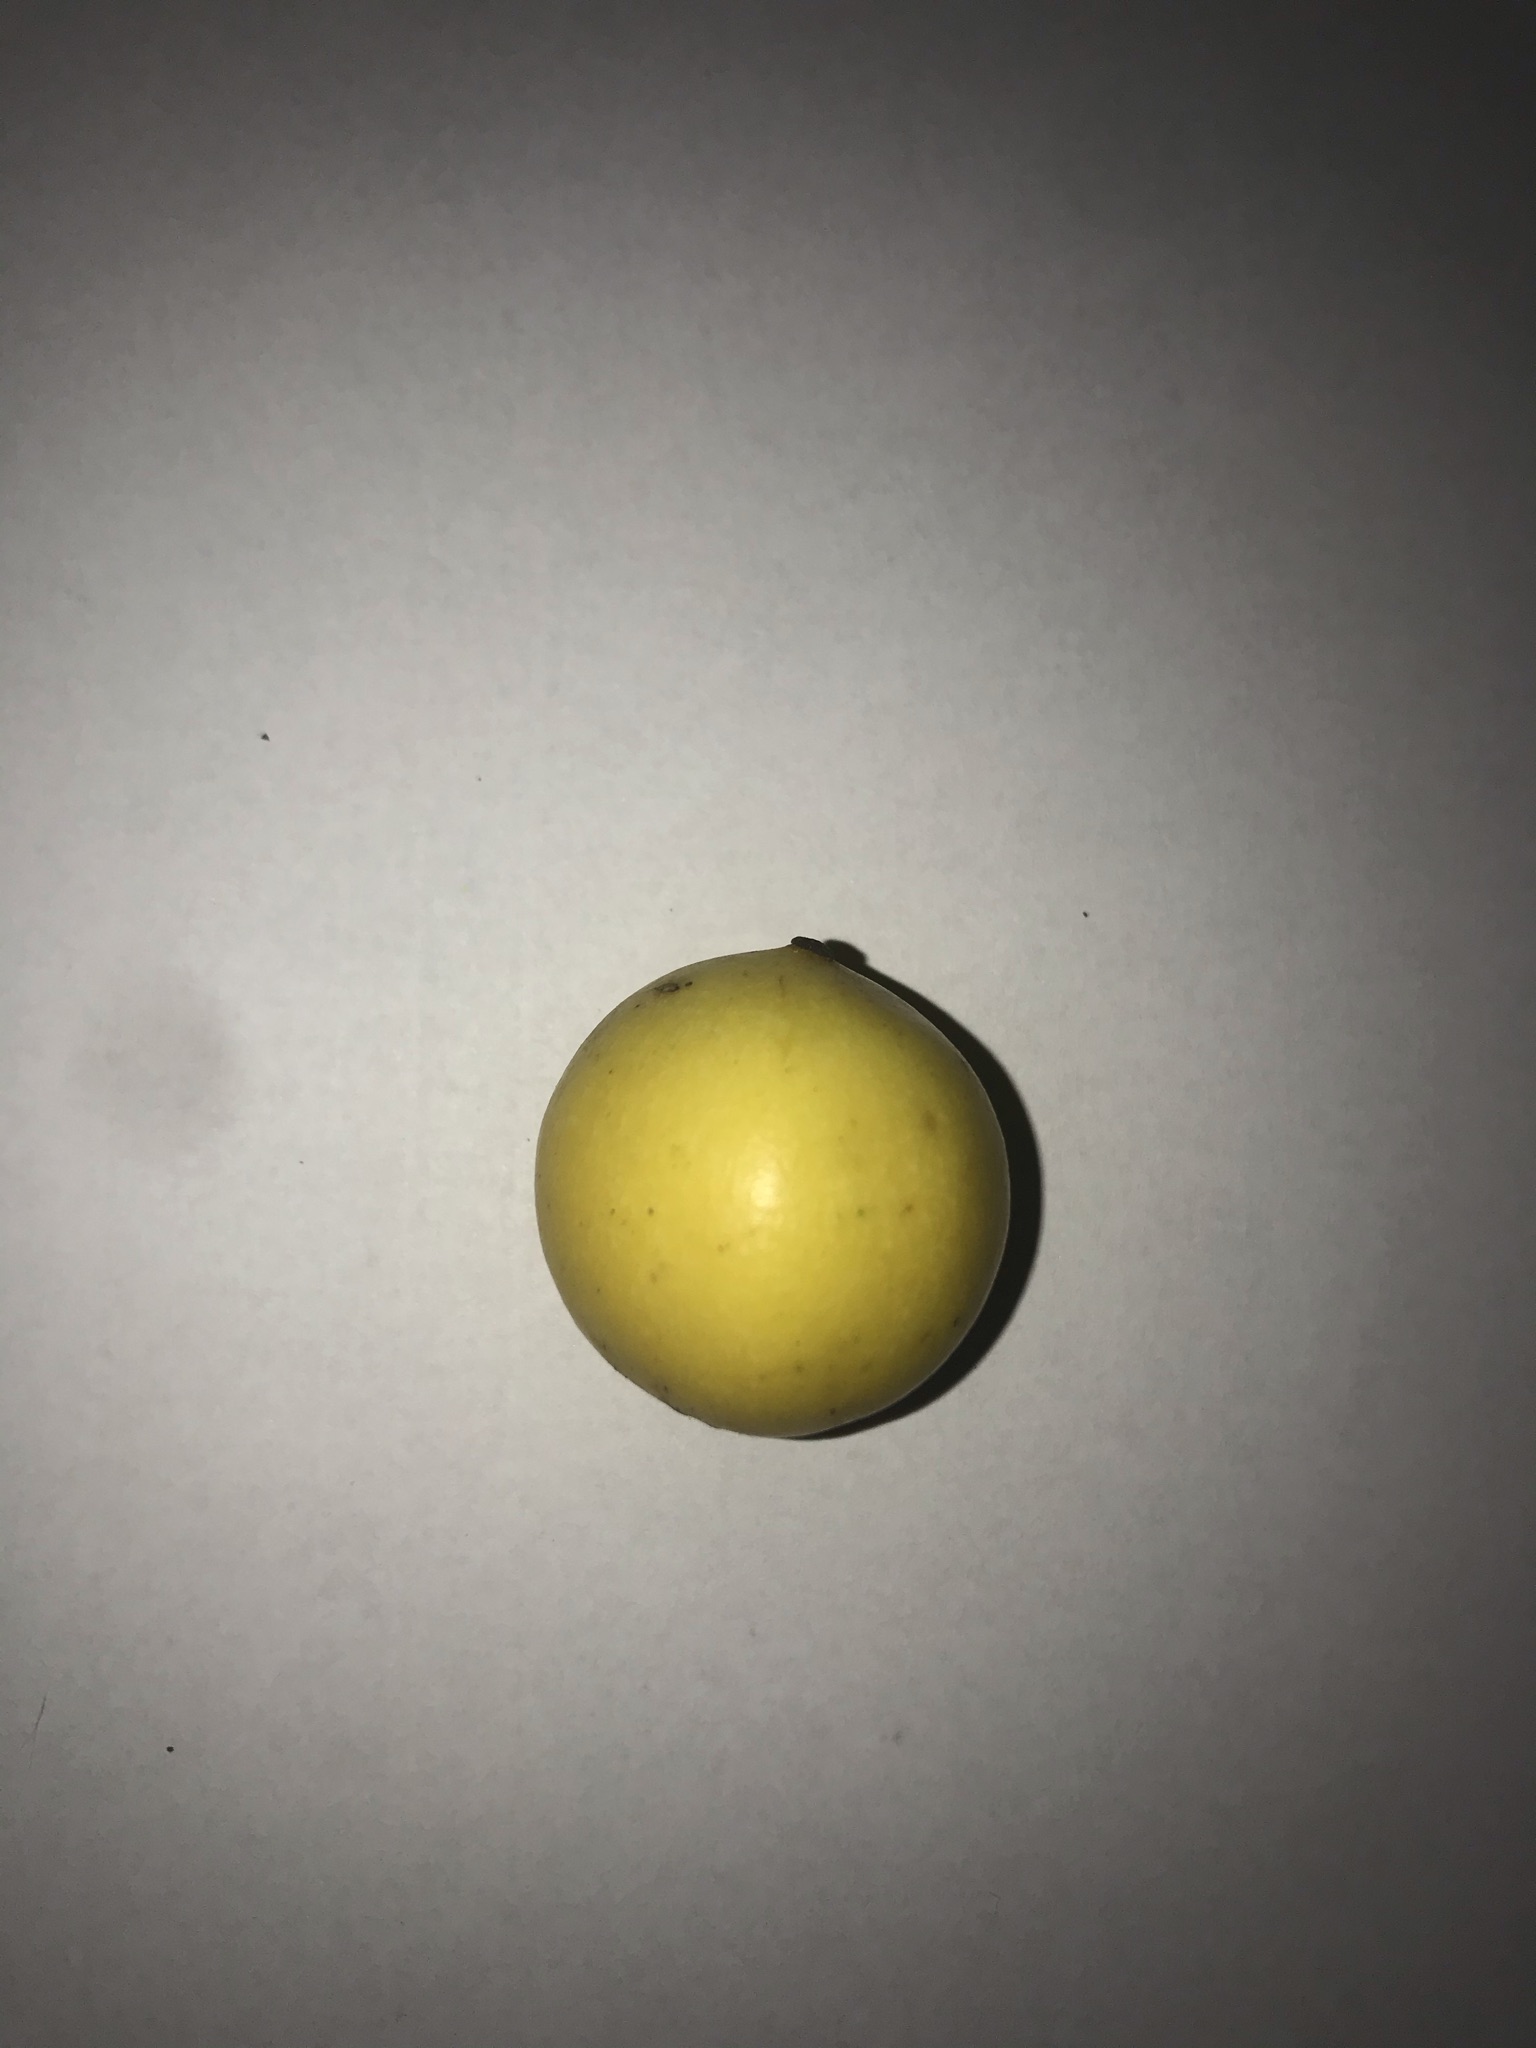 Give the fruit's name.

abiu
